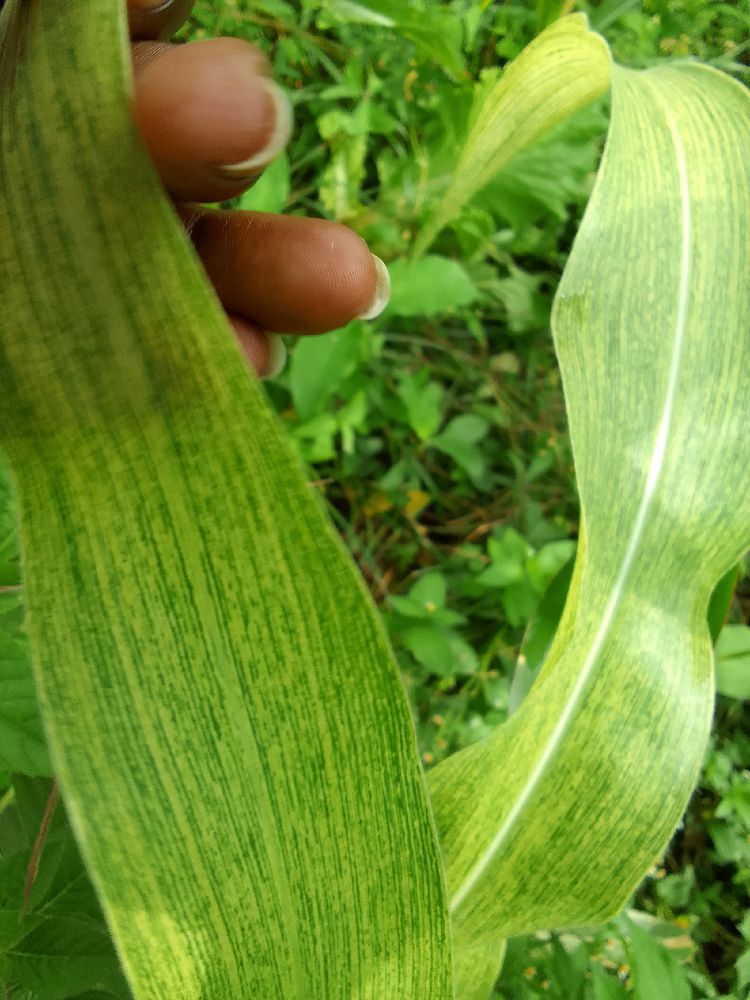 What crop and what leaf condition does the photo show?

maize, maize streak virus
